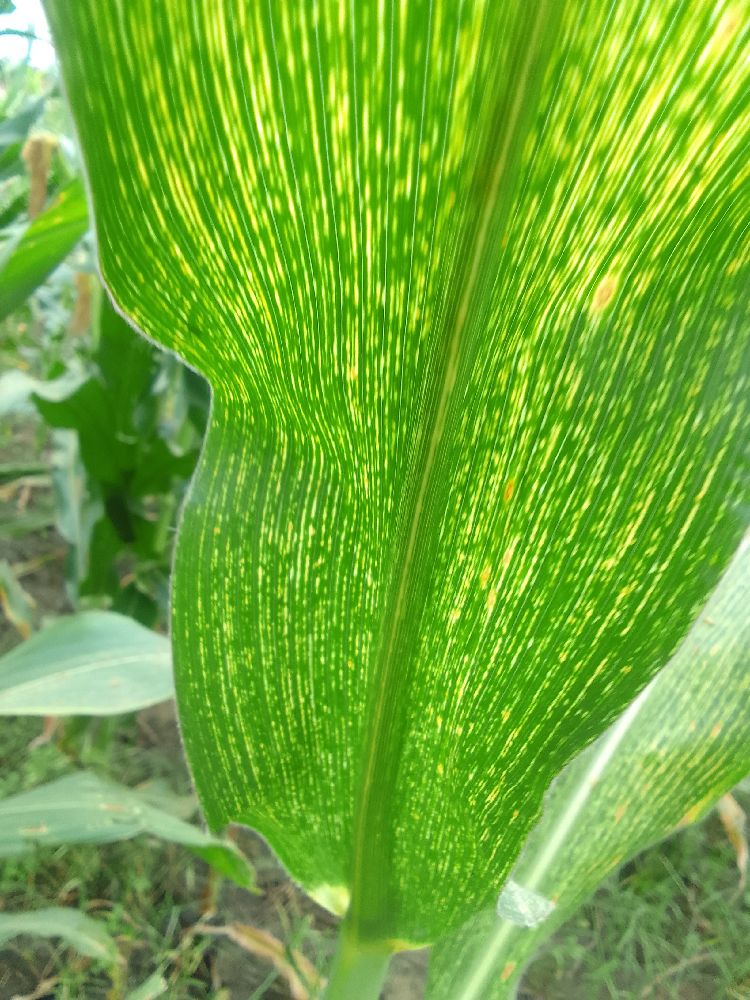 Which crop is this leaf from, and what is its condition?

maize, maize streak virus
